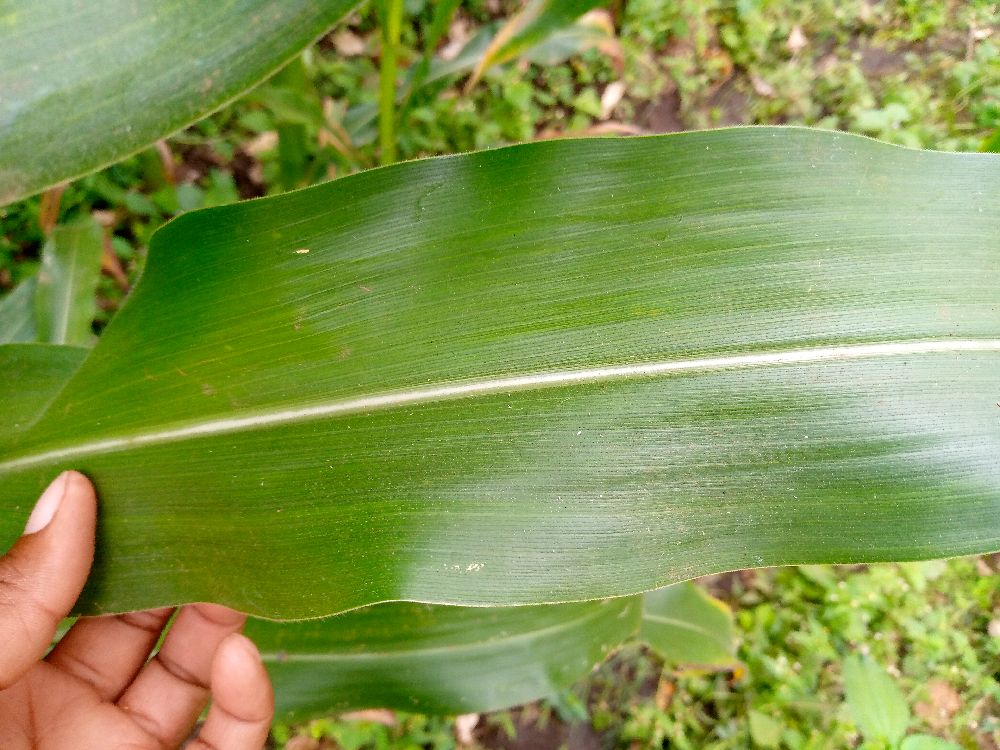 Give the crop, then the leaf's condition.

maize, healthy
